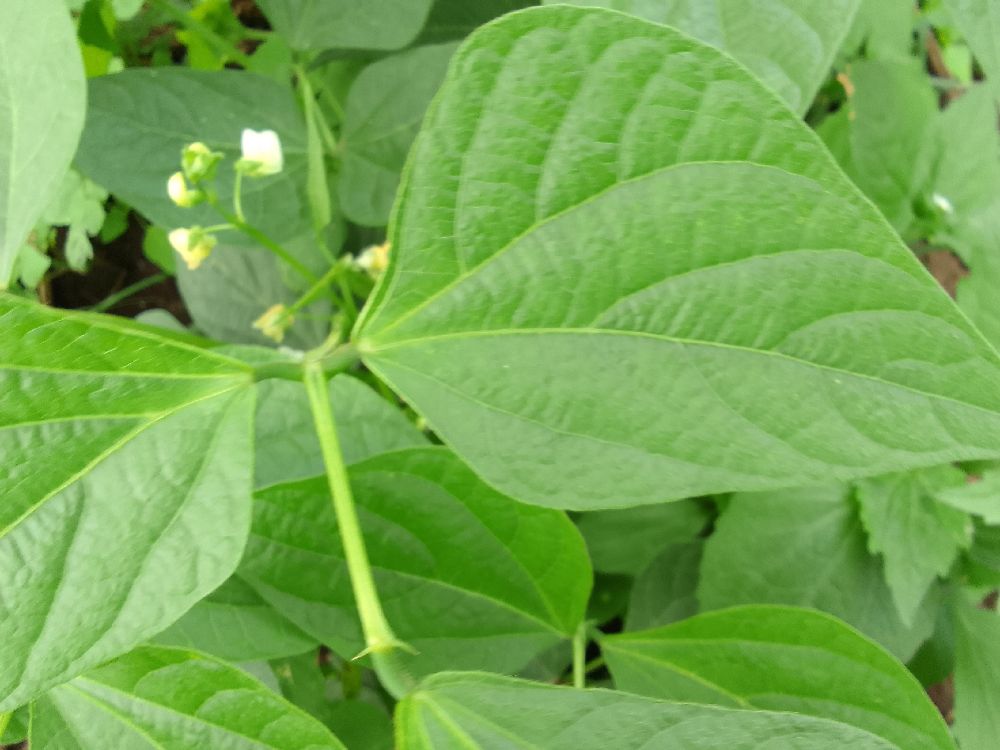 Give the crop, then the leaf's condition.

common bean, healthy
